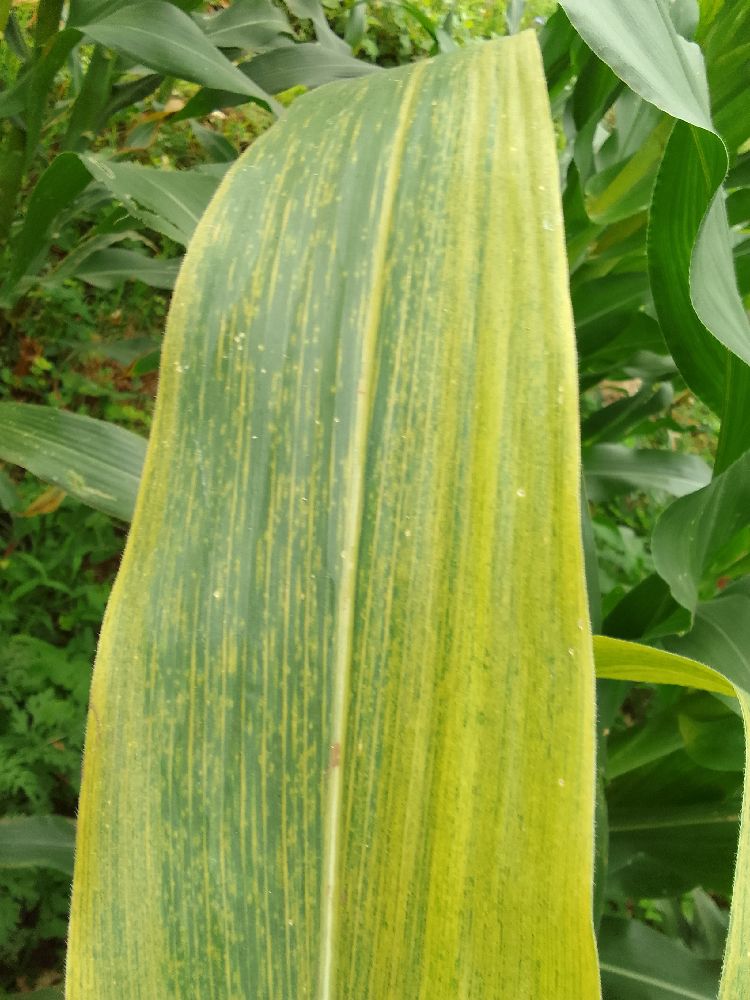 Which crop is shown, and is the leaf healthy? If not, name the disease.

maize, maize lethal necrosis
